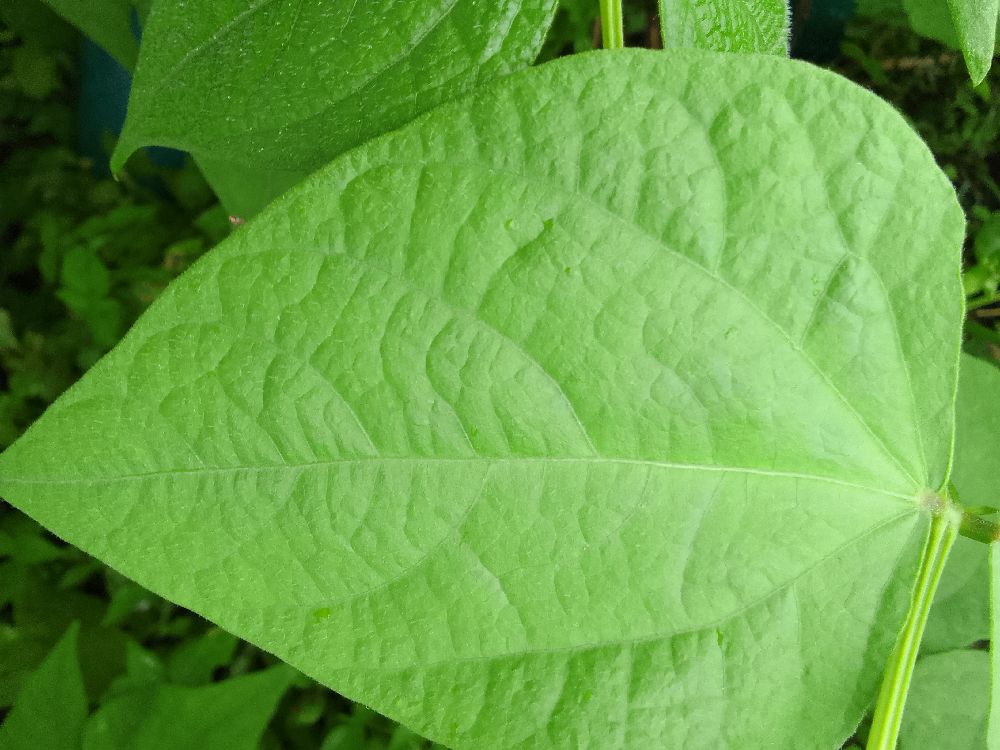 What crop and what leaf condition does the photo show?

common bean, healthy
